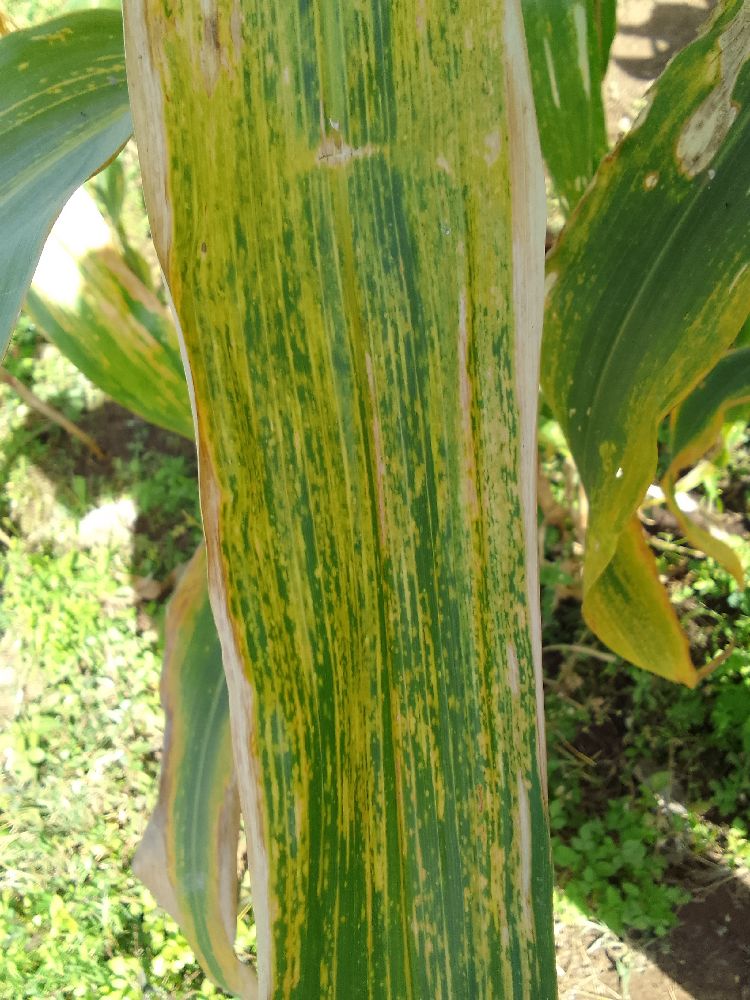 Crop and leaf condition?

maize, maize lethal necrosis
